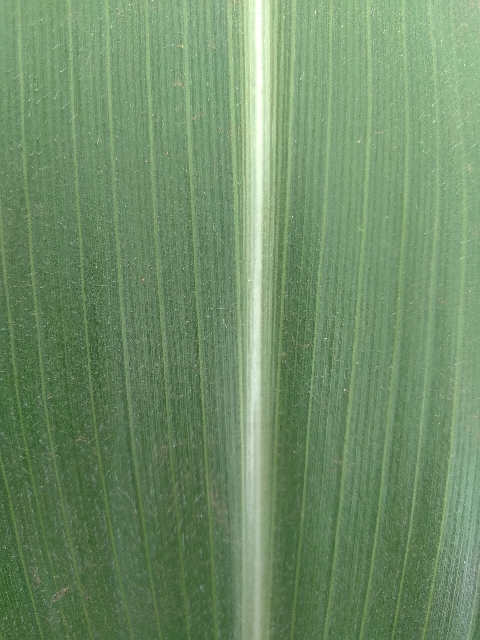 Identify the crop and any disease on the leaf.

maize, healthy
